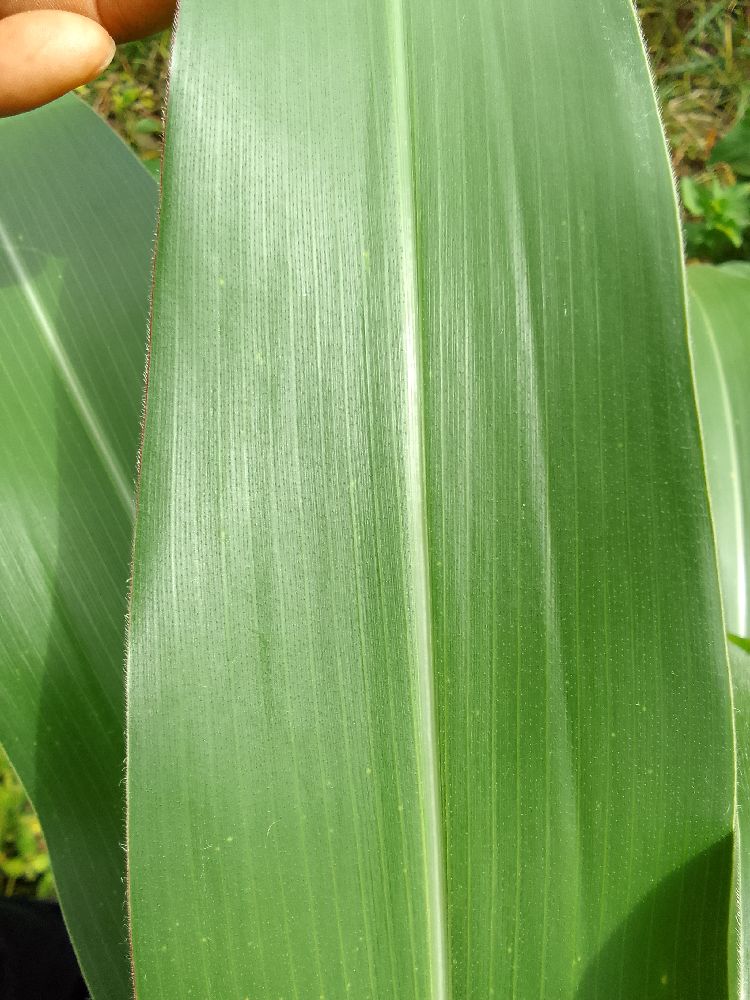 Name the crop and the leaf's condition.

maize, healthy
